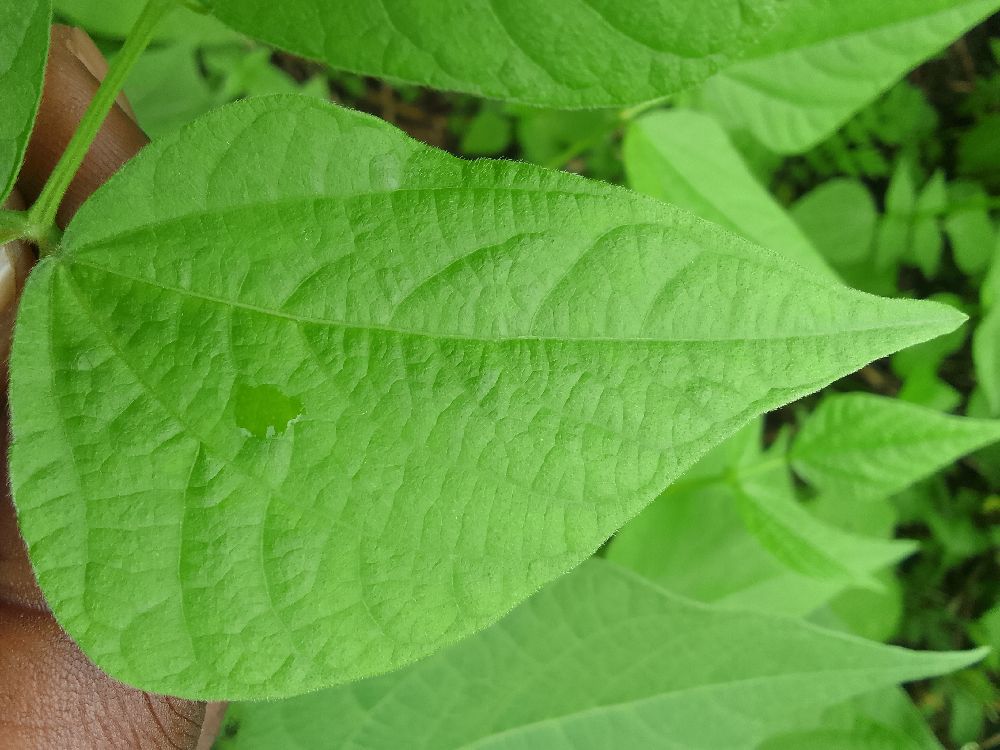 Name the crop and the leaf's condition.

common bean, healthy
